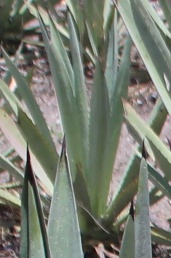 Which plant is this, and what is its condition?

agave, small
